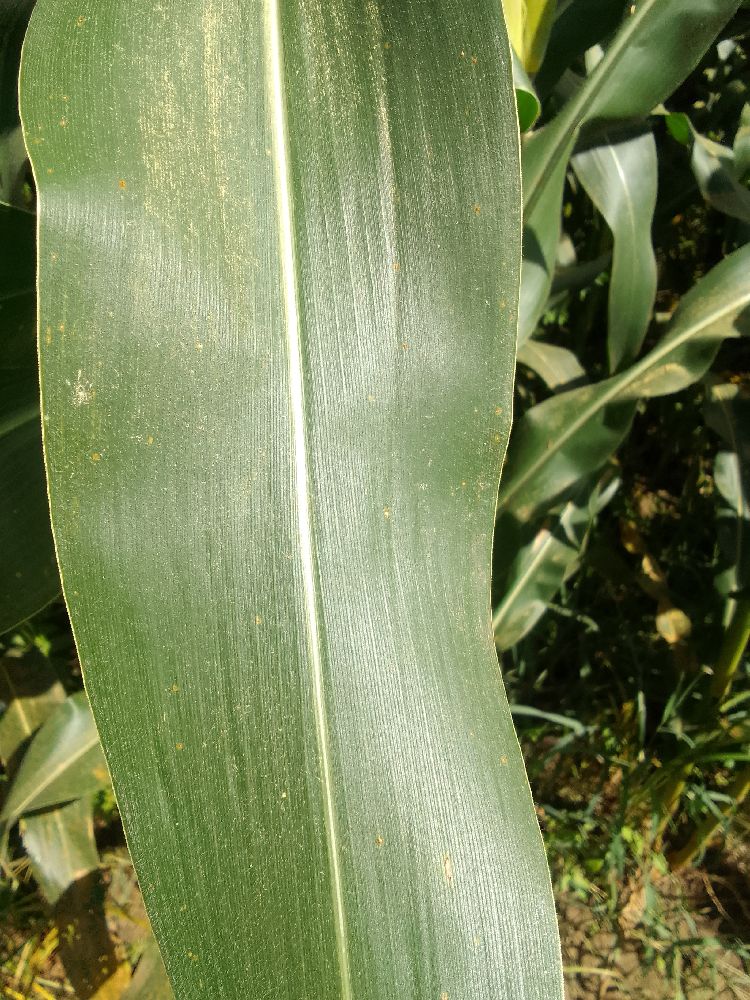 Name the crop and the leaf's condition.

maize, healthy
